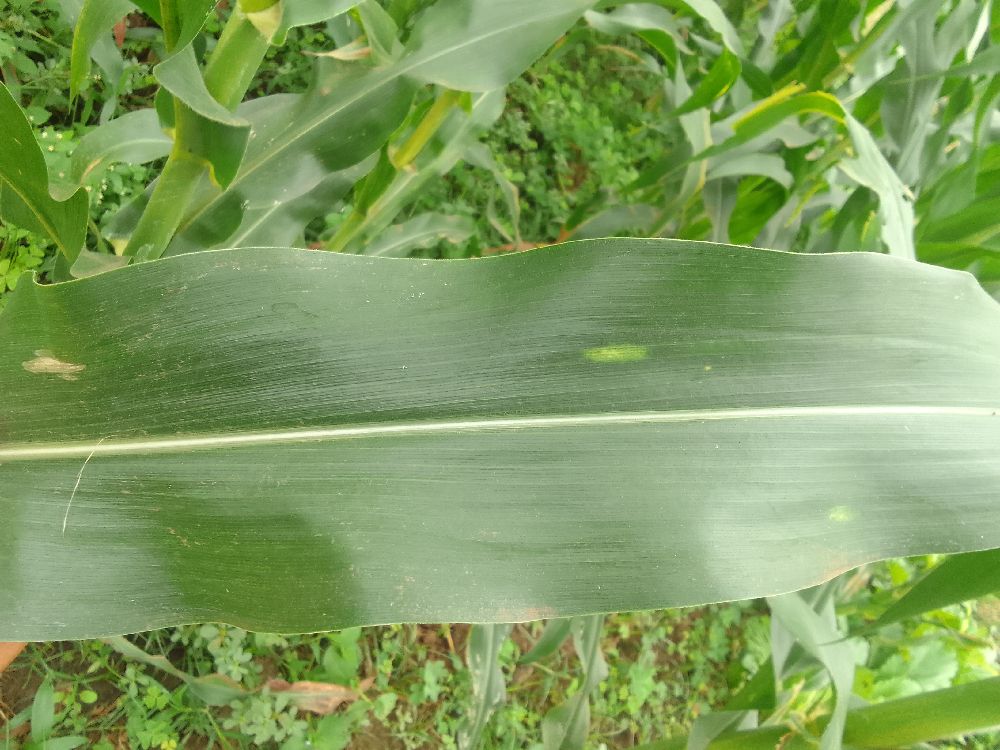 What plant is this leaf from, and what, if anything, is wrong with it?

maize, healthy
